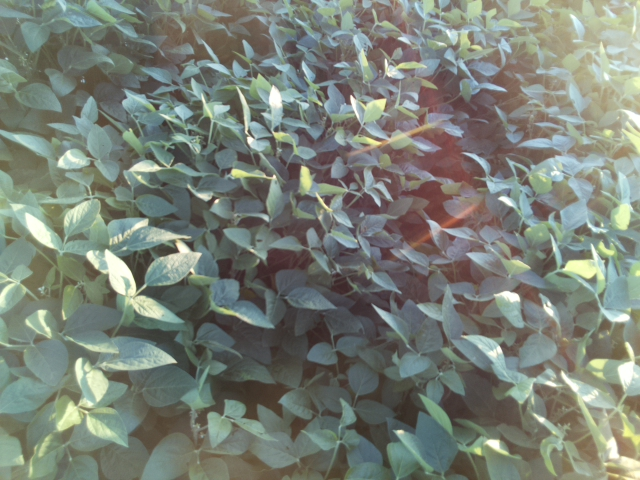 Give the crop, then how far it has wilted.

soybean, leaves with no wilting
